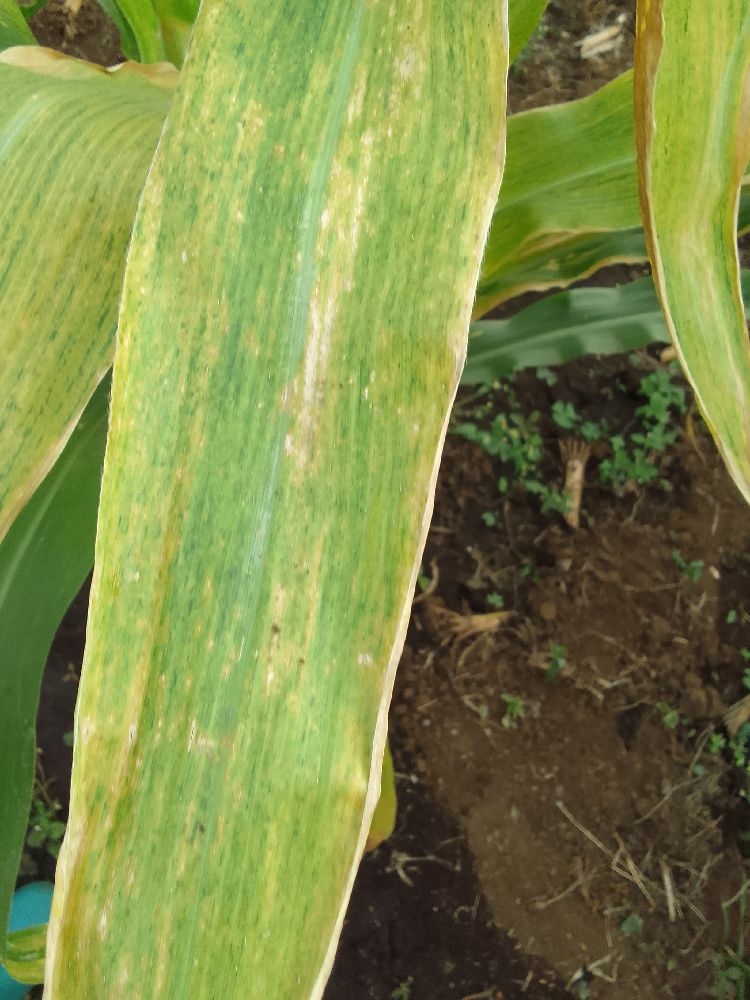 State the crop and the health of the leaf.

maize, maize lethal necrosis
